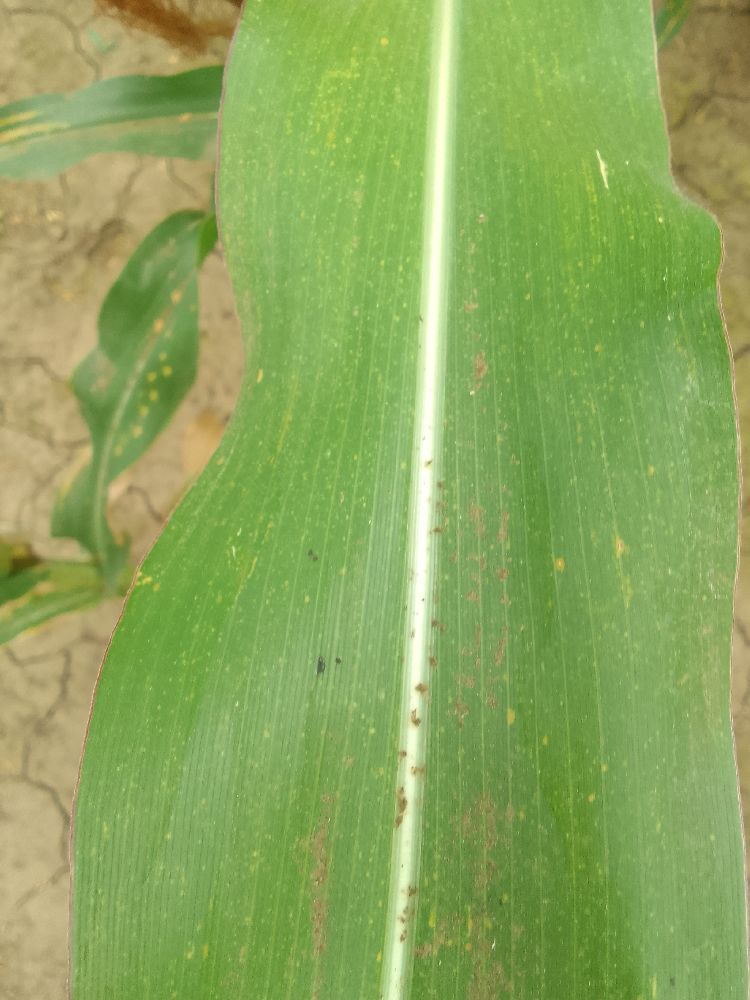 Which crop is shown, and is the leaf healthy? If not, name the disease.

maize, healthy
